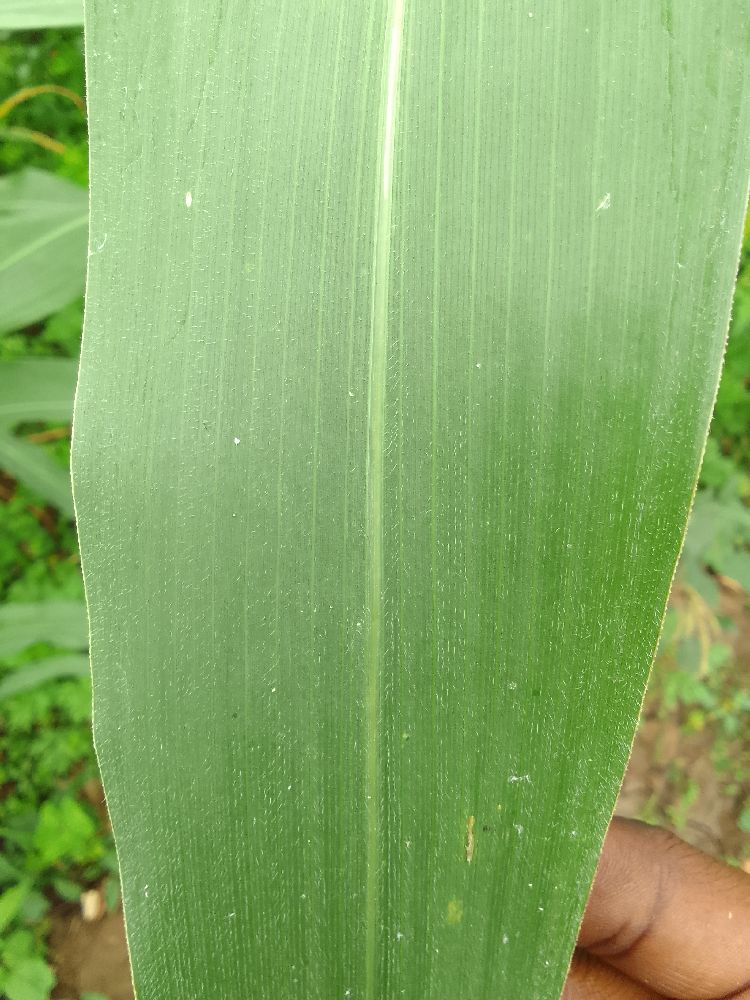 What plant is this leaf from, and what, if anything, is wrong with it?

maize, healthy
